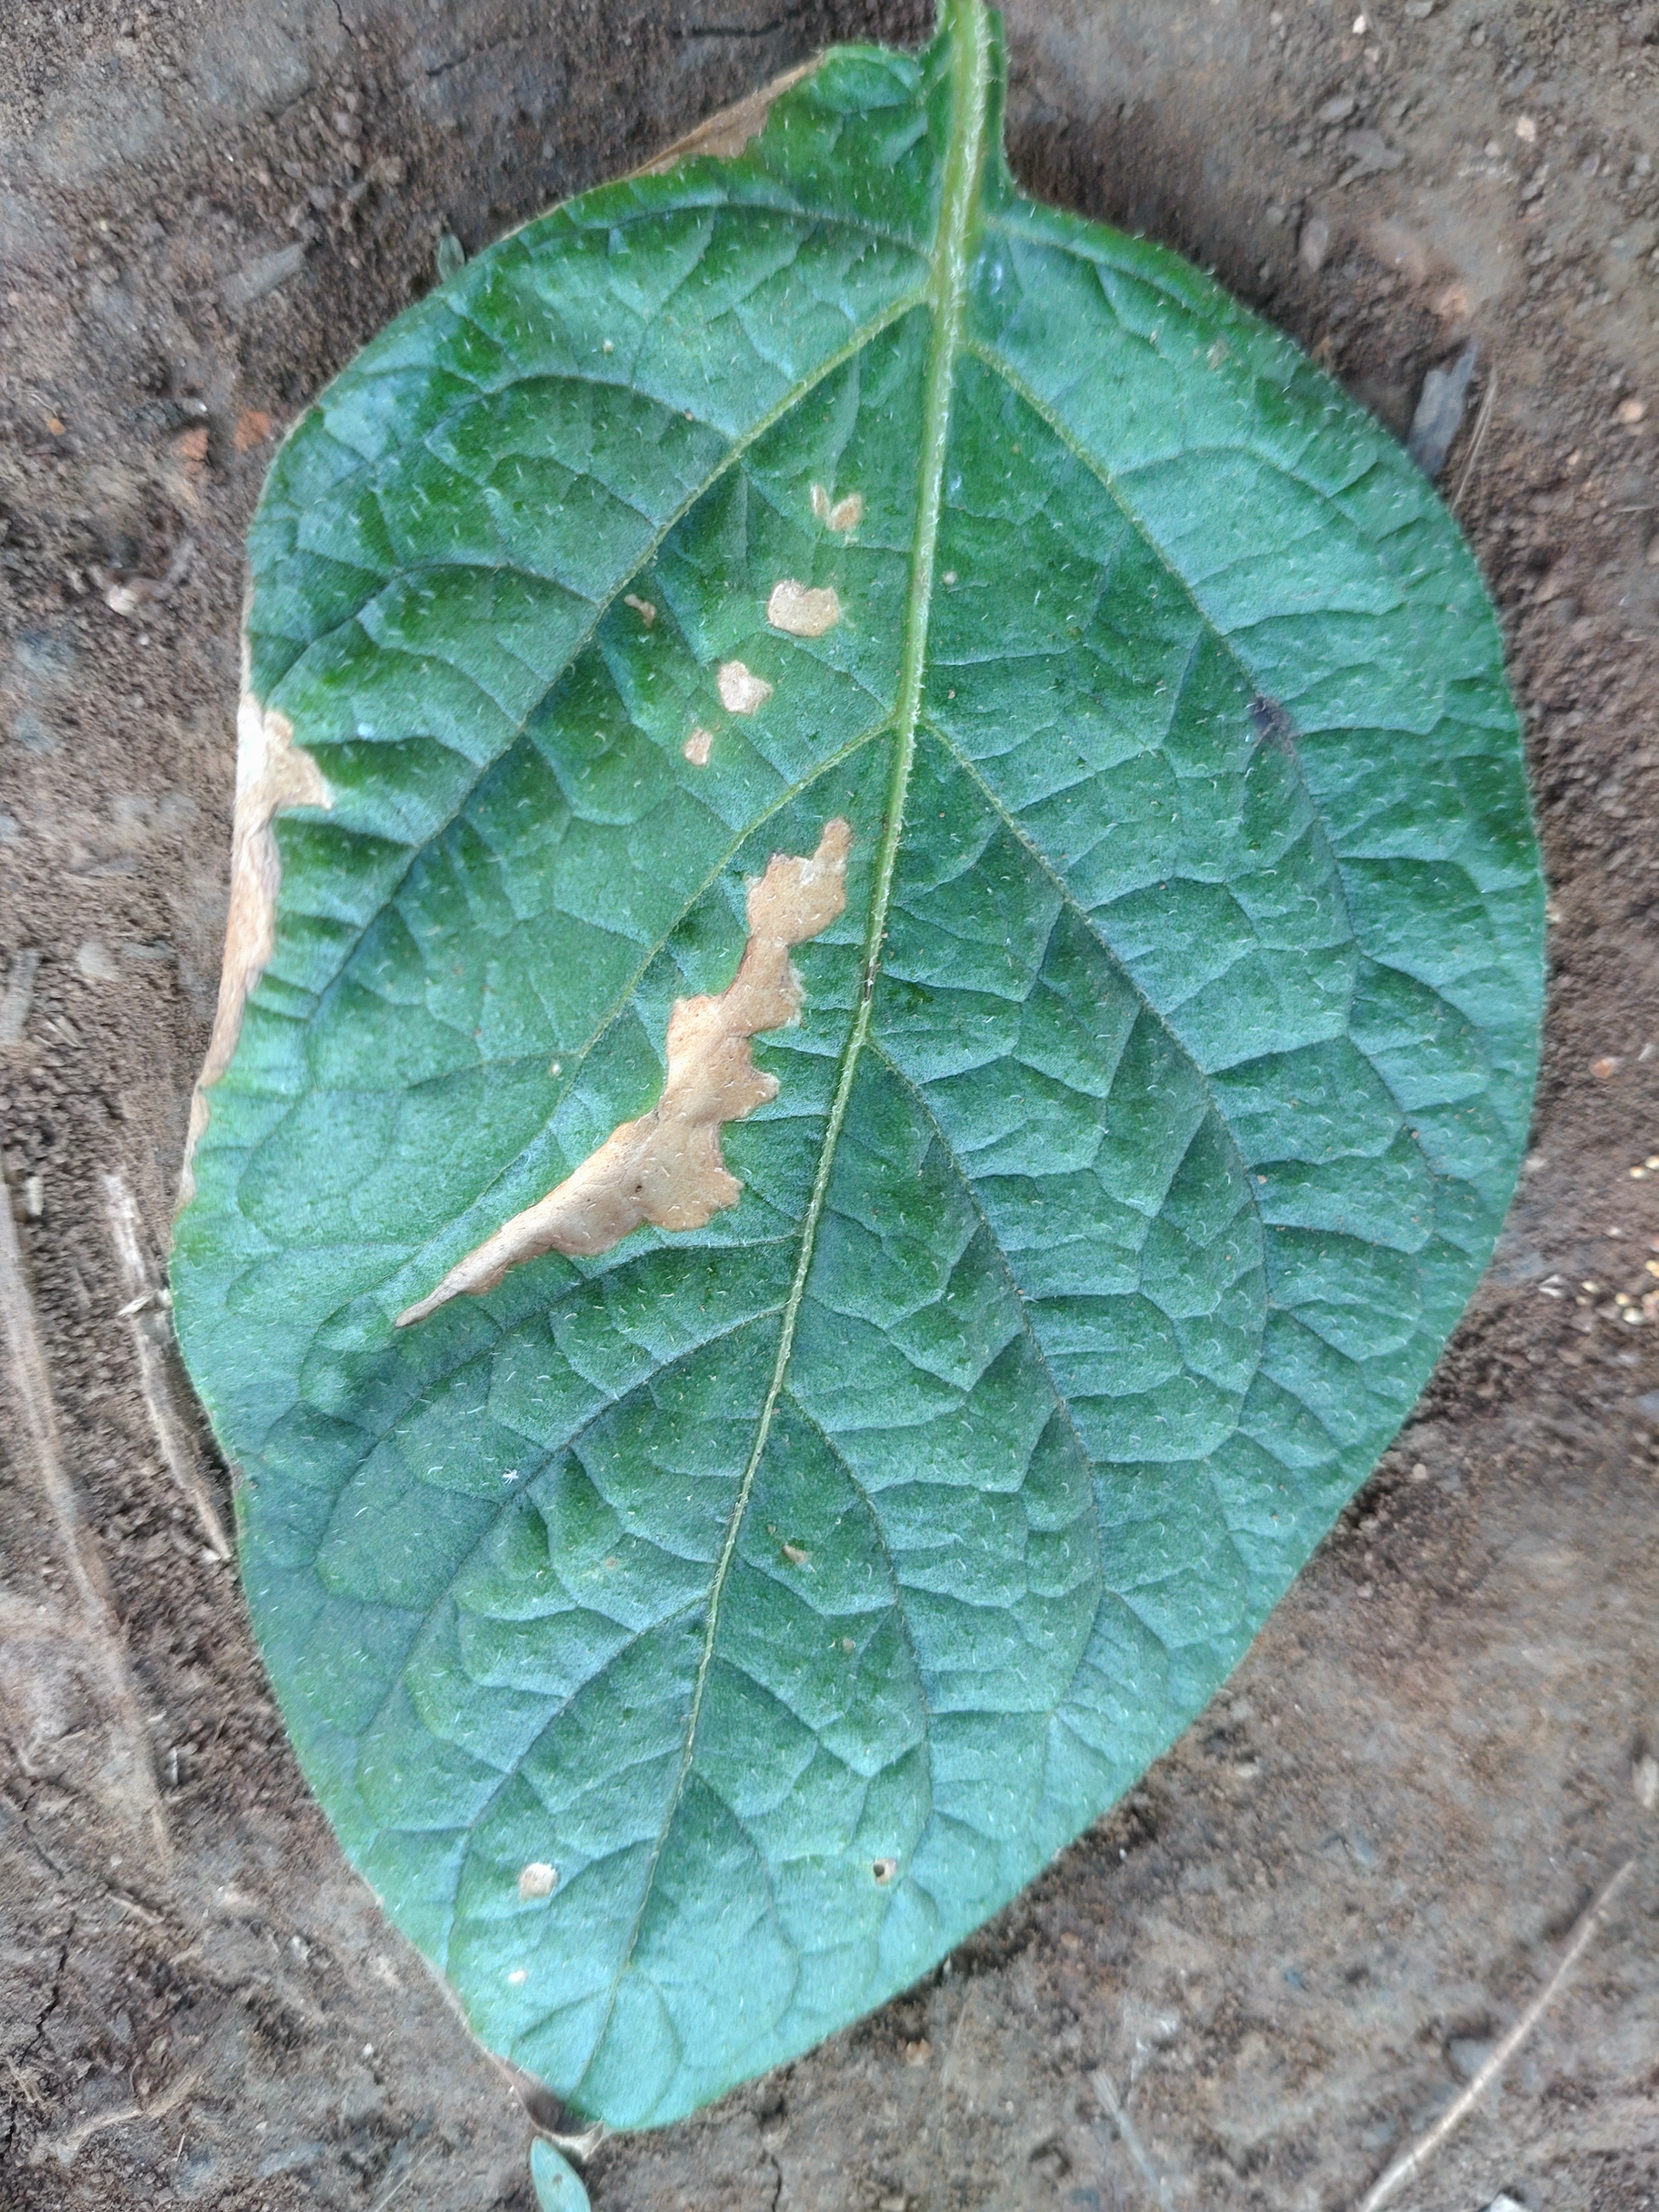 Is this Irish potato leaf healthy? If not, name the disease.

early blight
